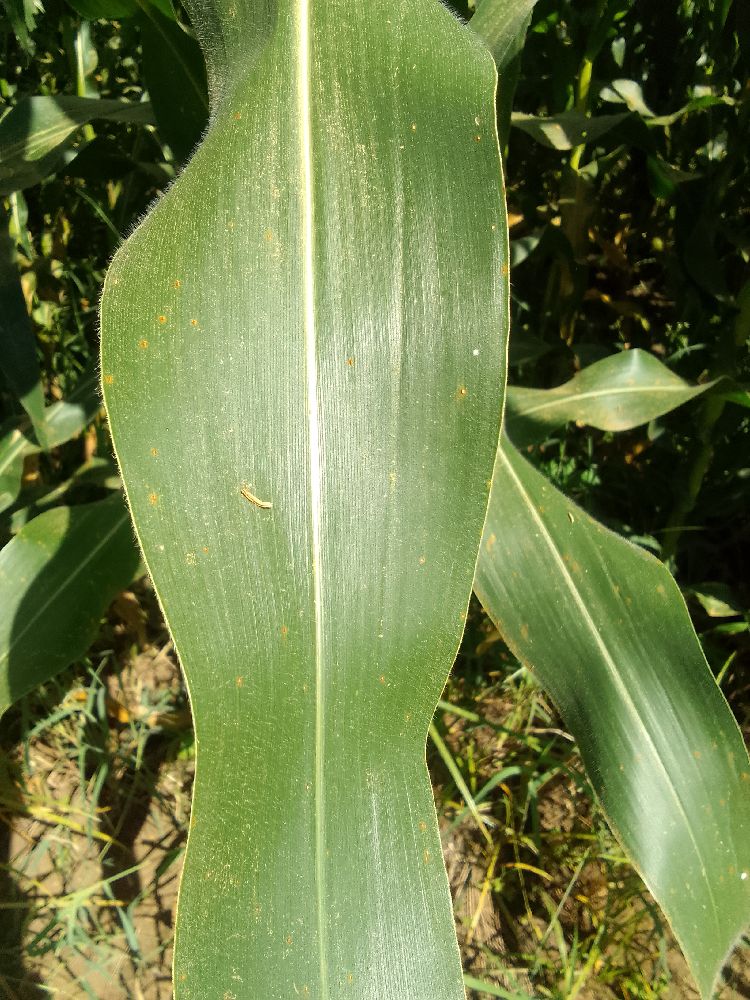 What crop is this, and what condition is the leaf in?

maize, healthy
